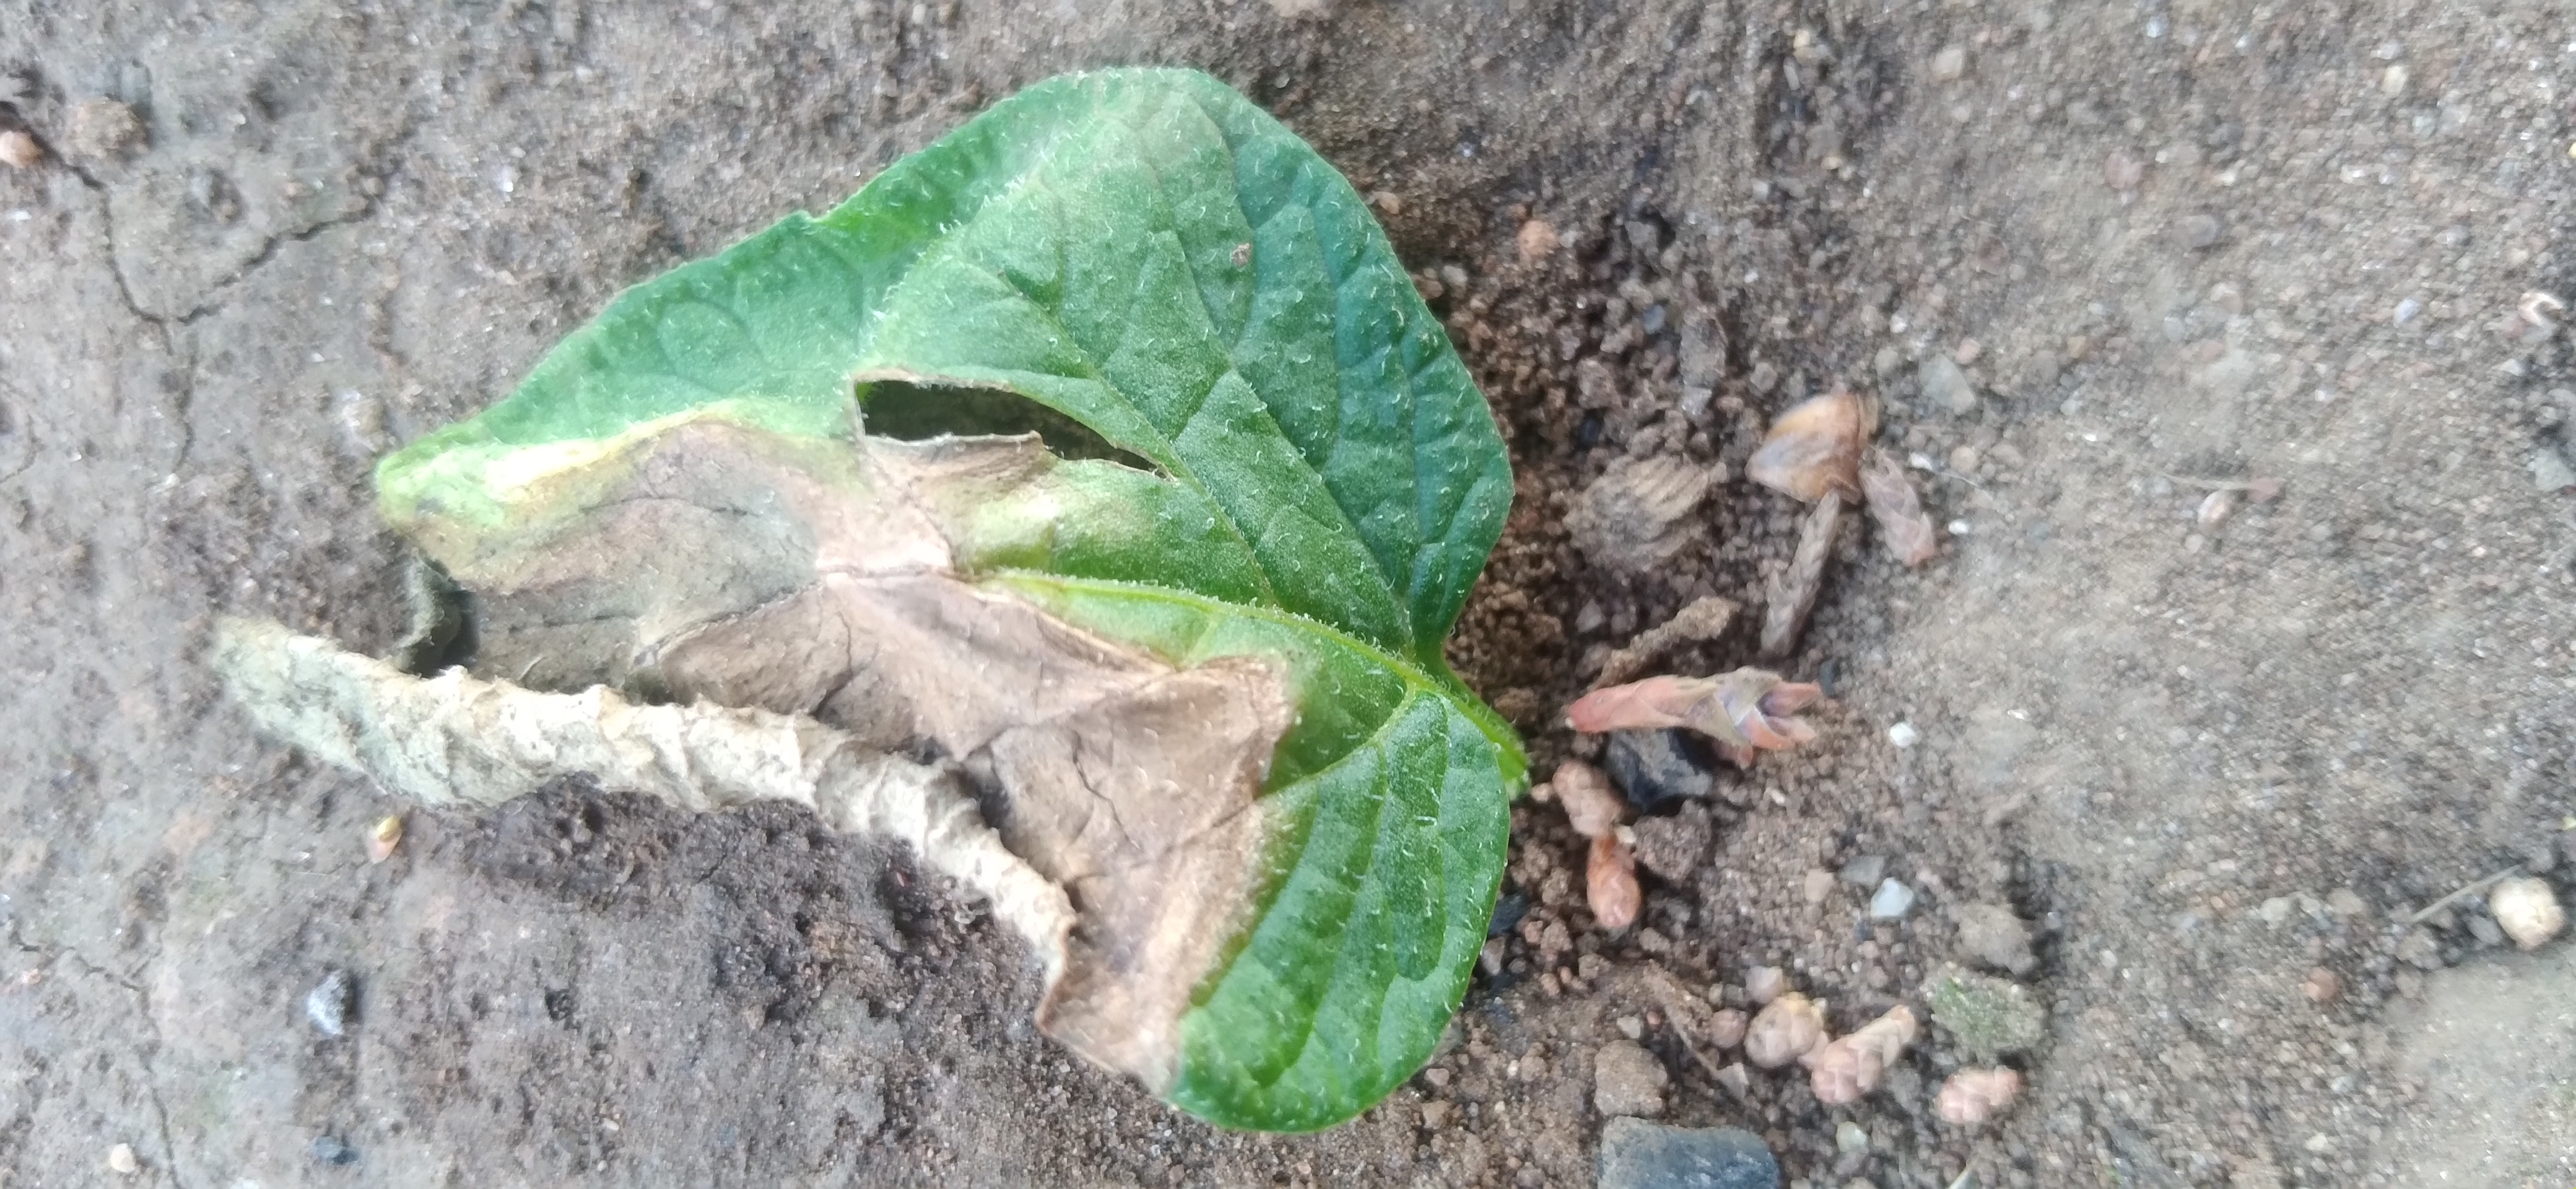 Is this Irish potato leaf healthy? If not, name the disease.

early blight
